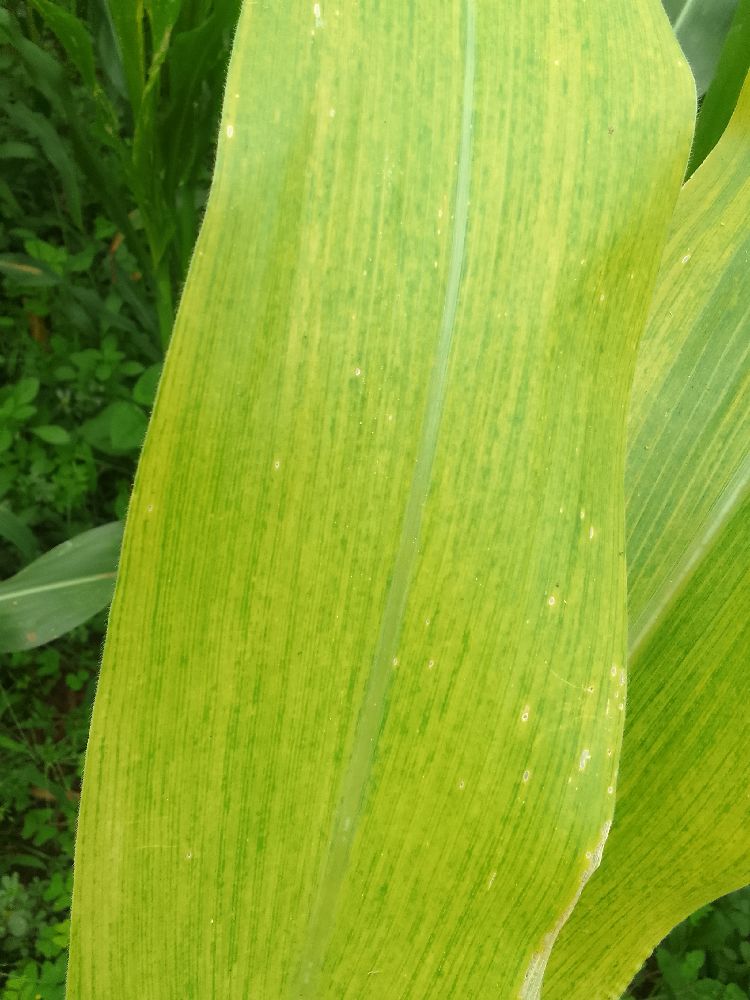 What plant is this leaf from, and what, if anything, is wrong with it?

maize, maize lethal necrosis
